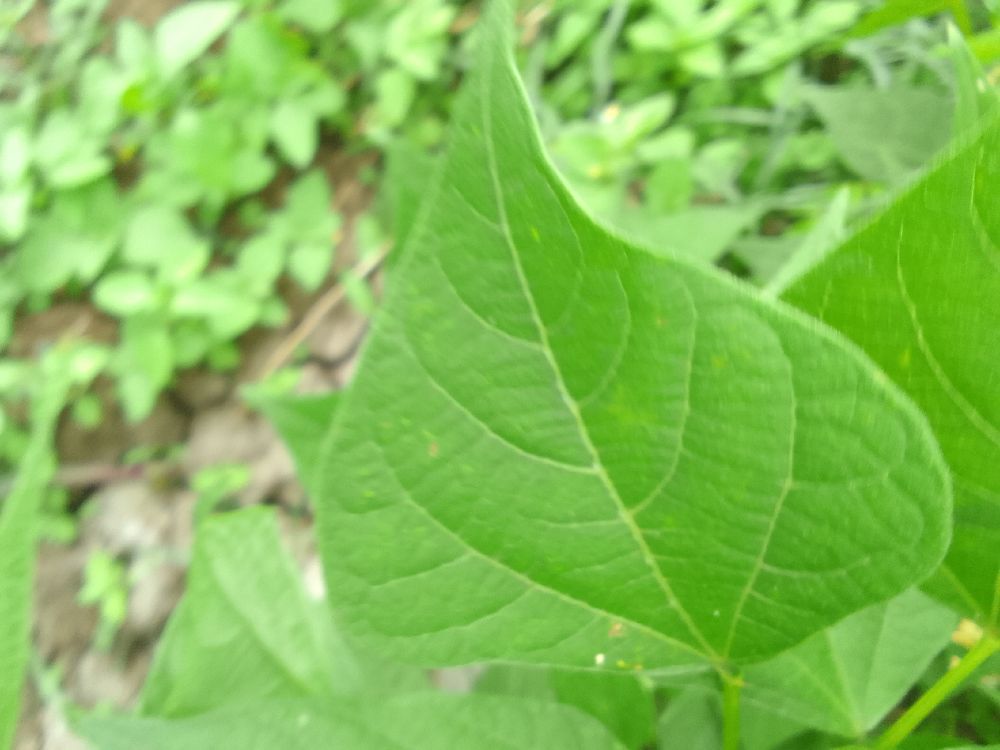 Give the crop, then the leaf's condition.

common bean, healthy
